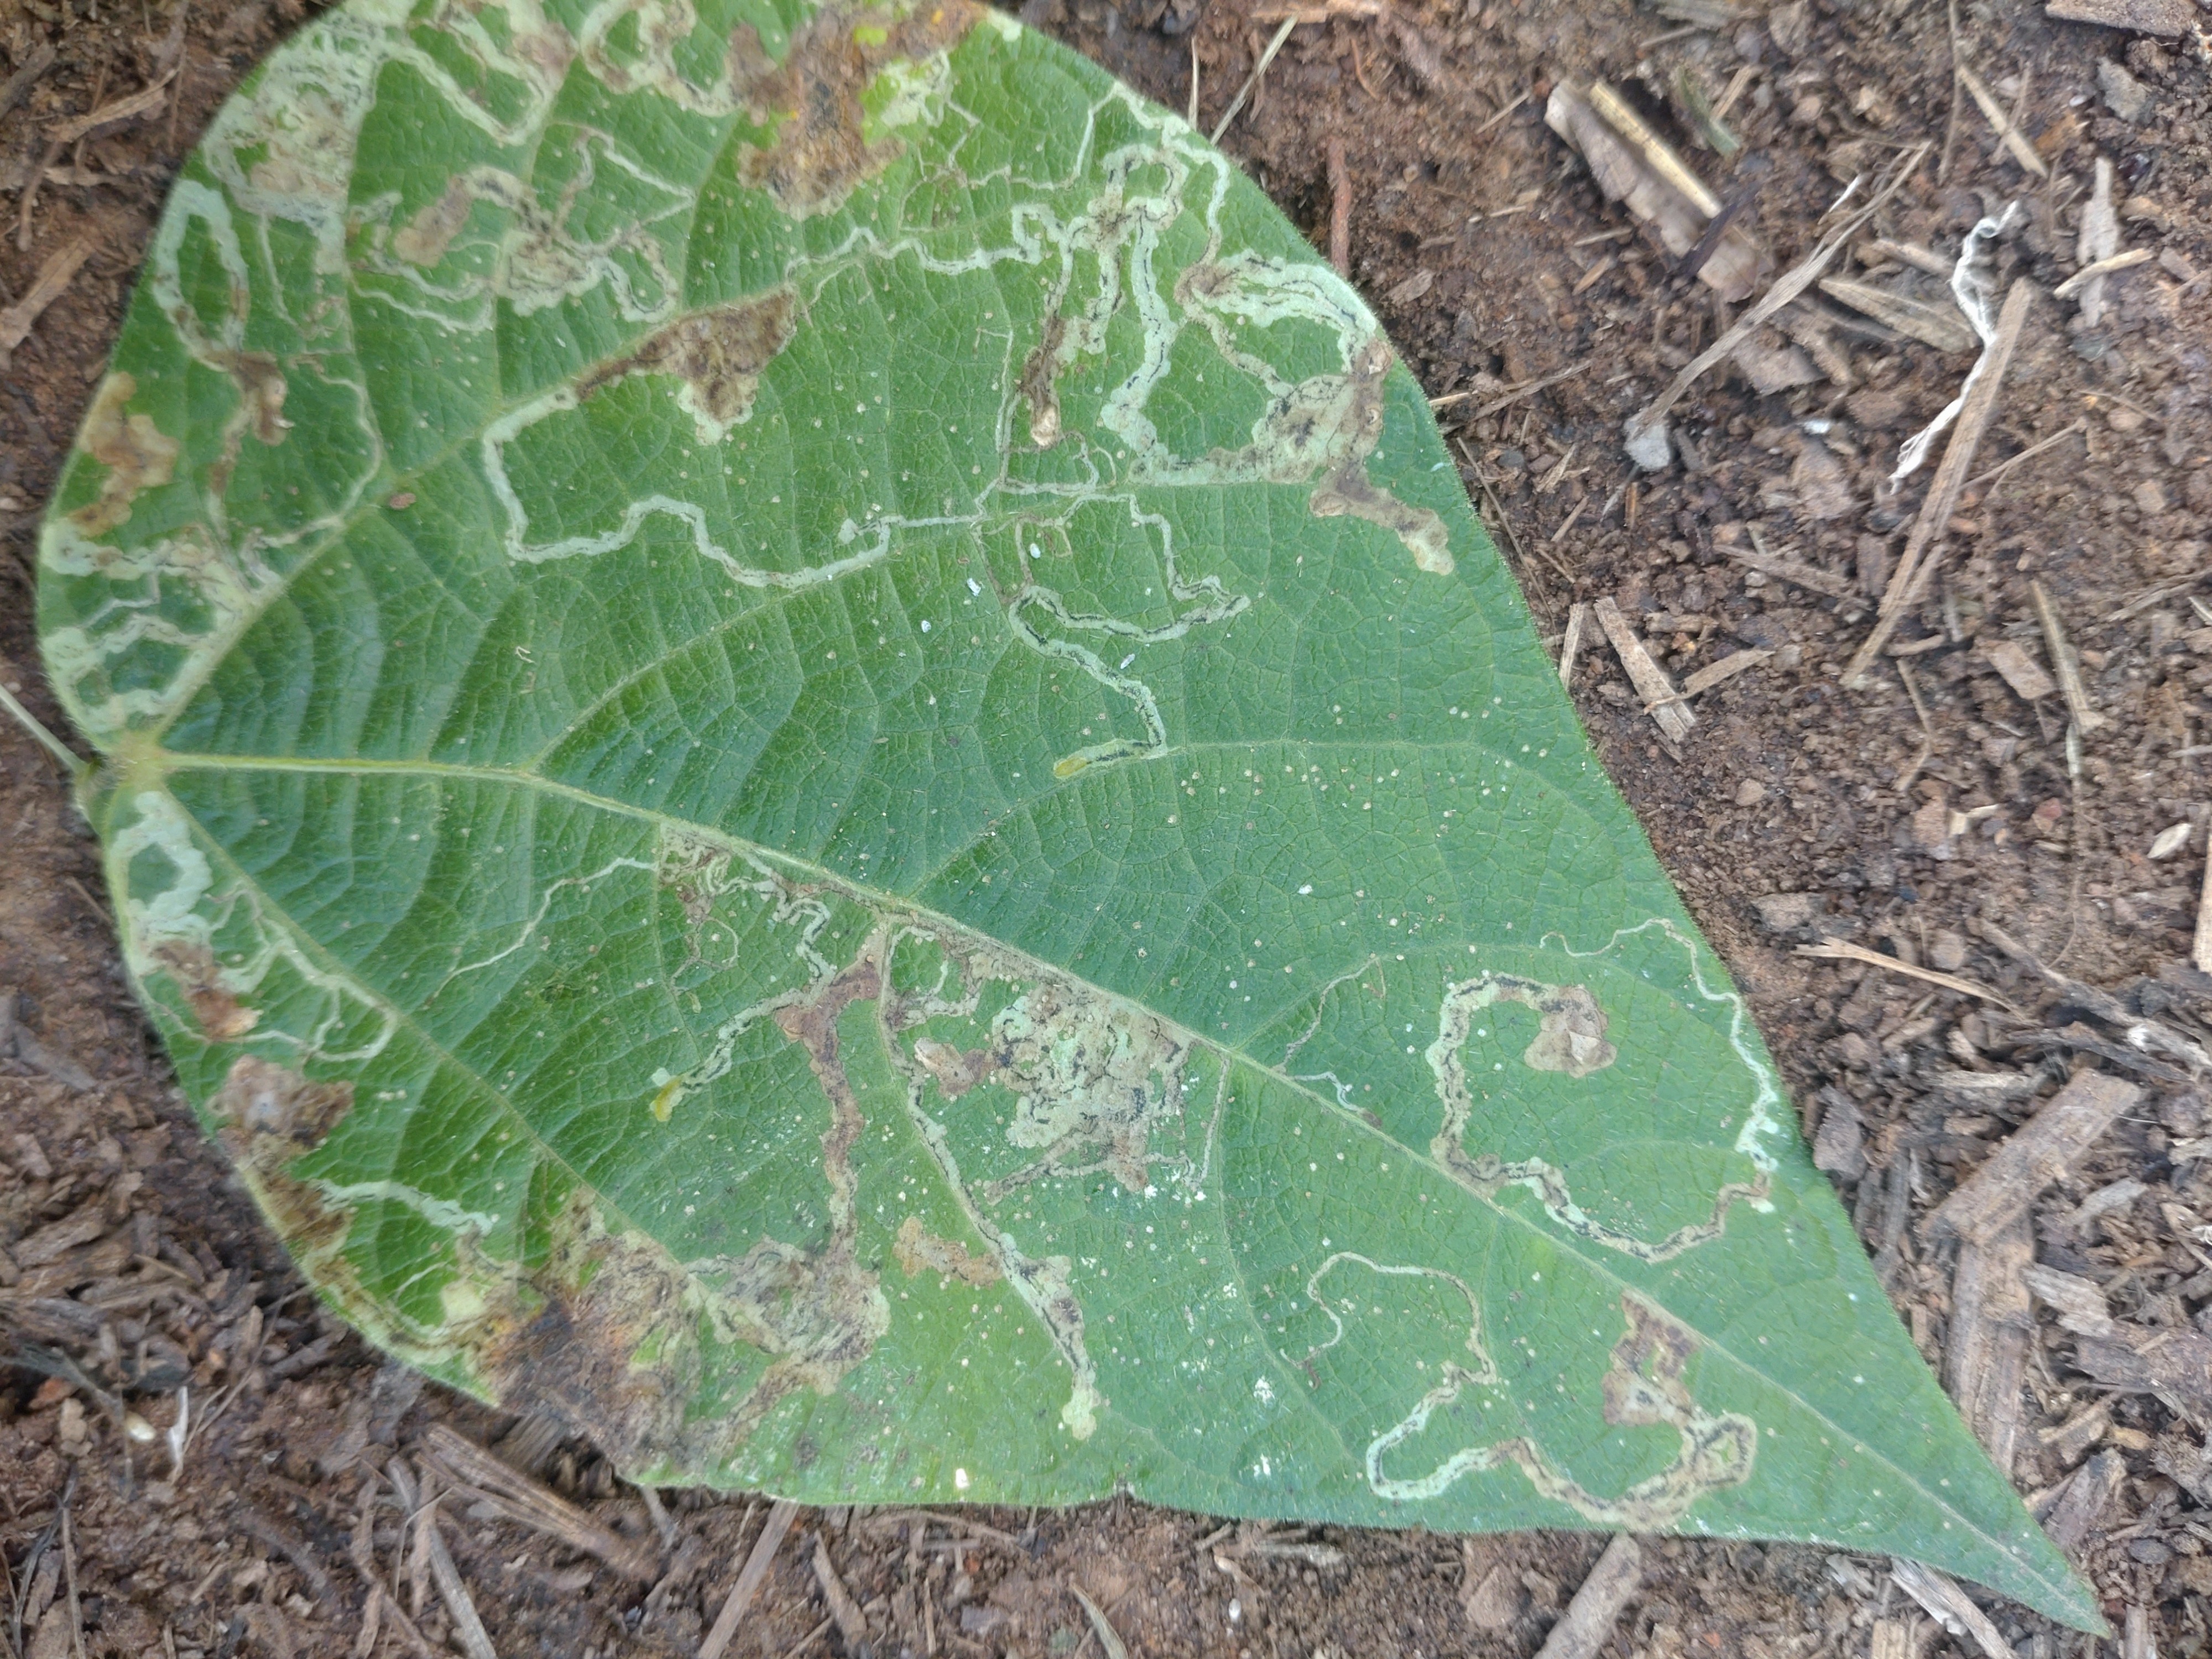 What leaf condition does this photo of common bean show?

anthracnose
